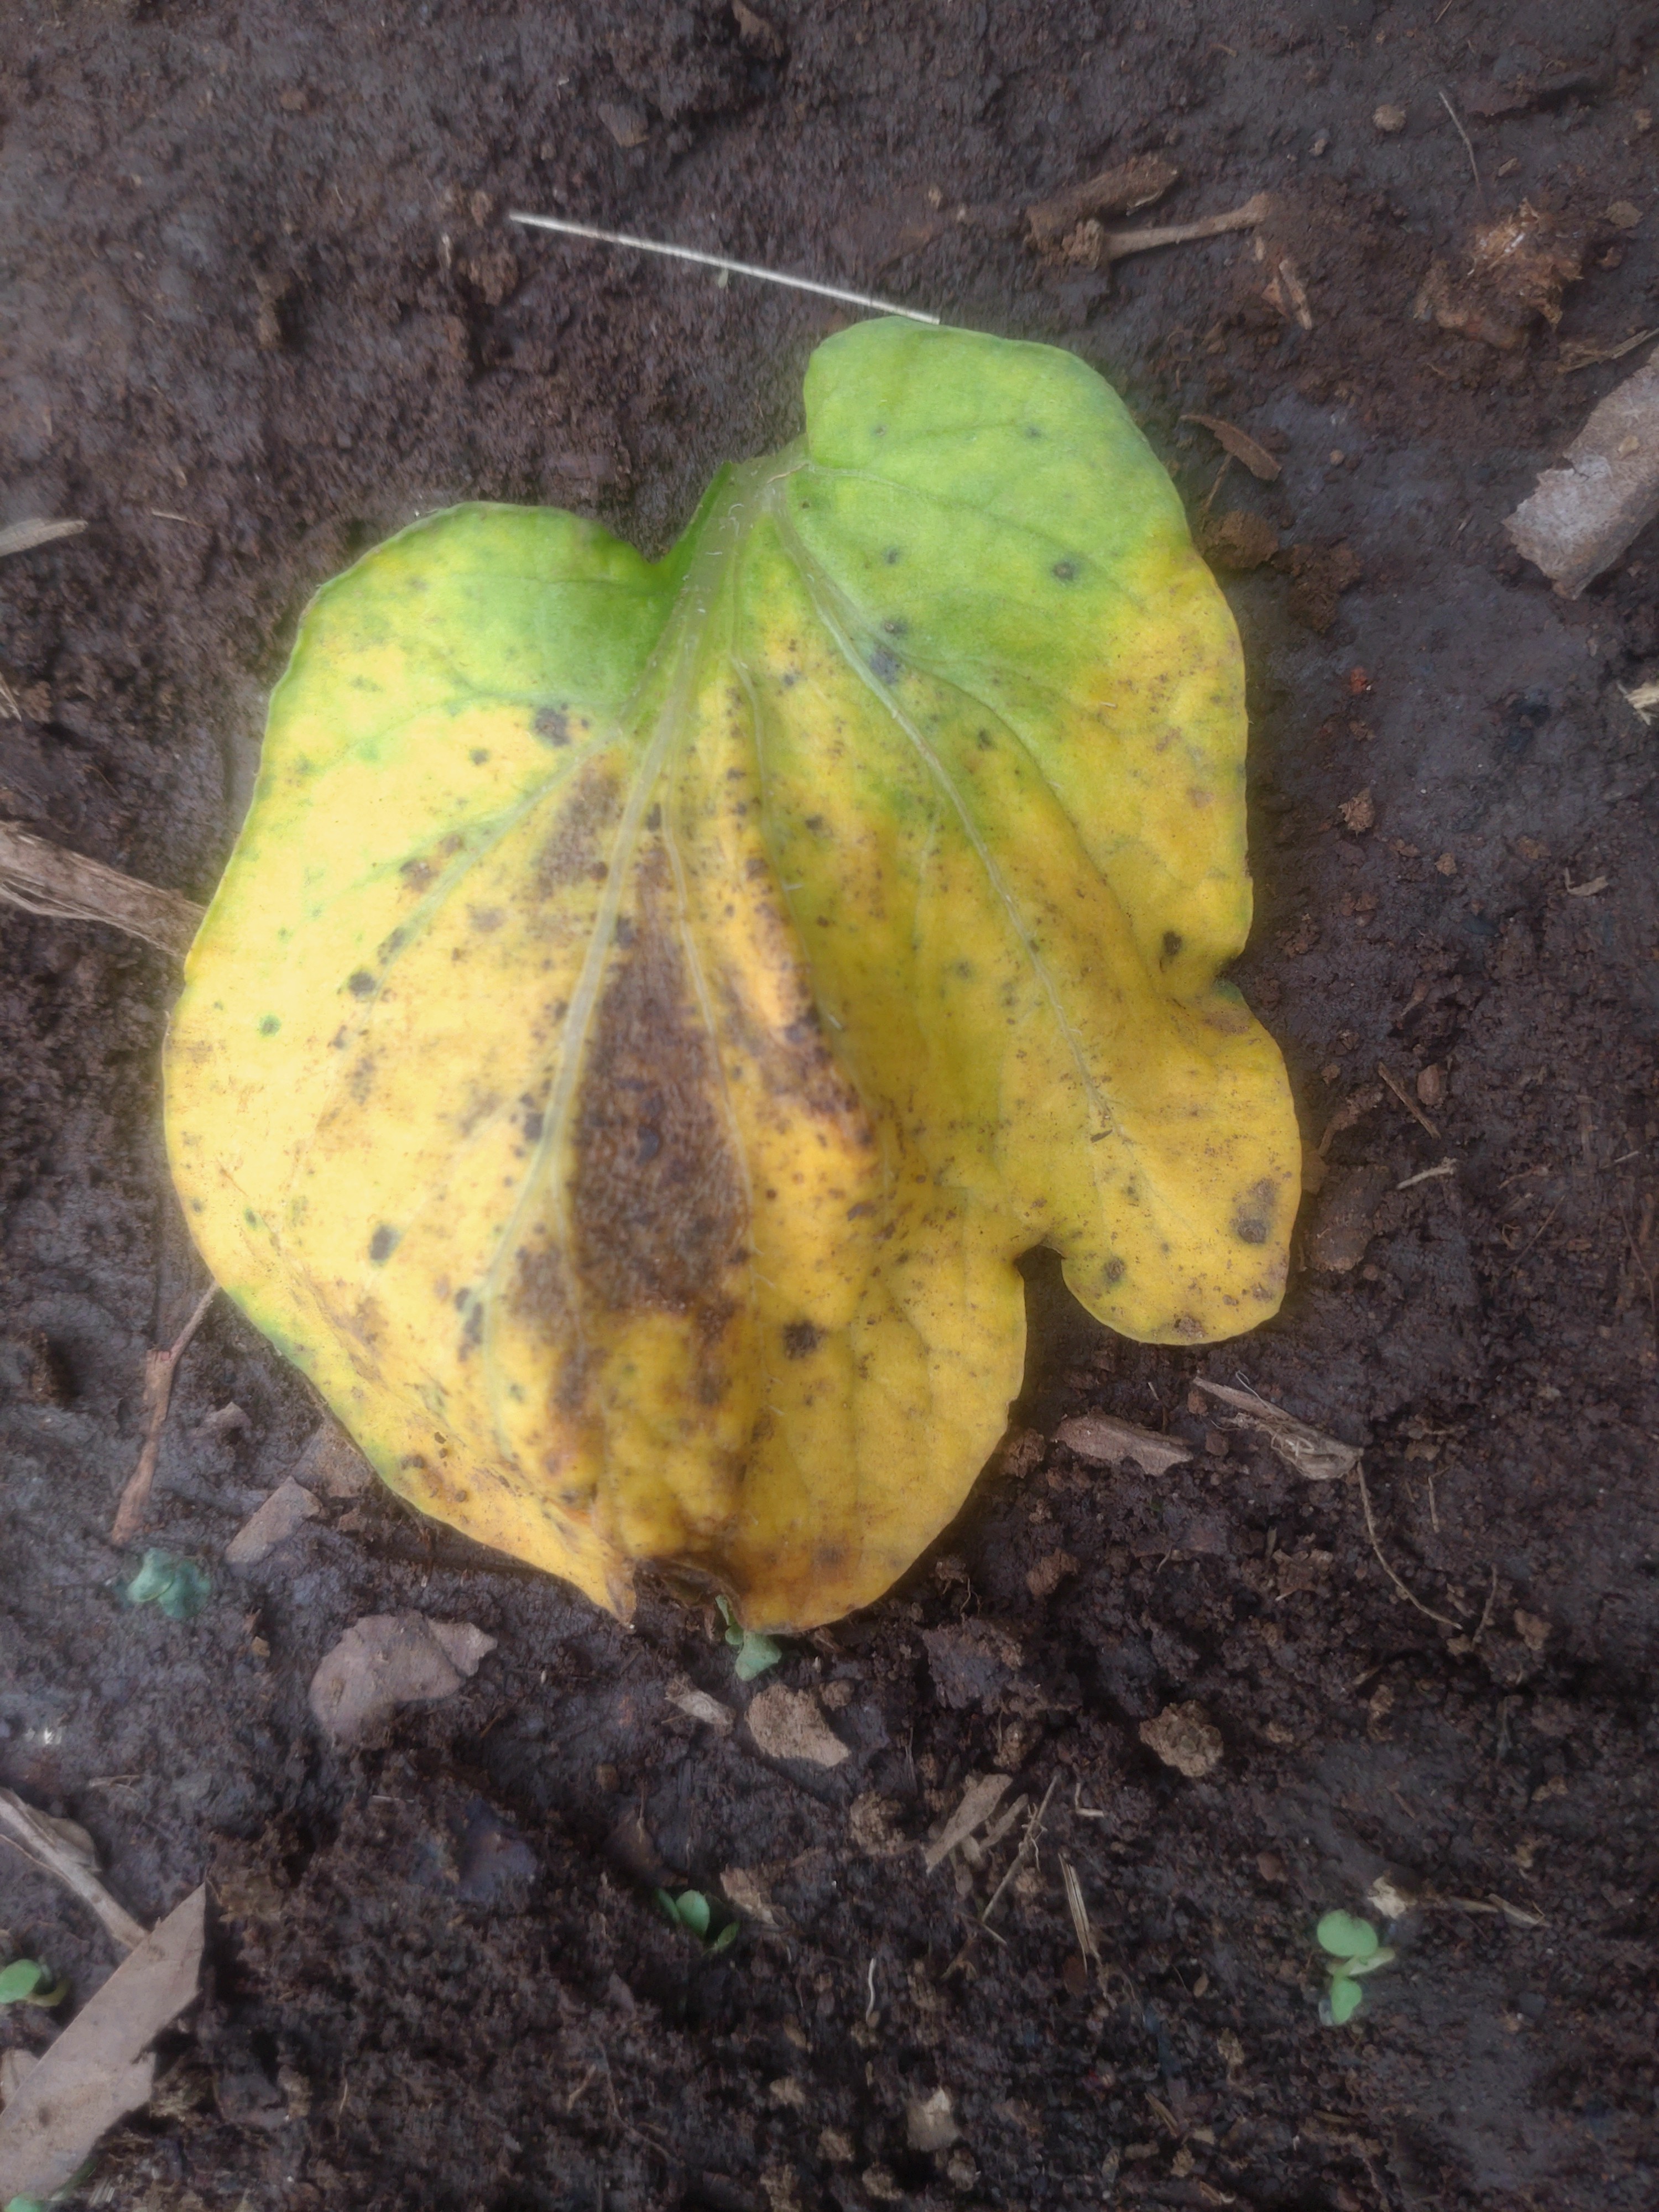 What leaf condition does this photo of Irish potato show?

late blight
